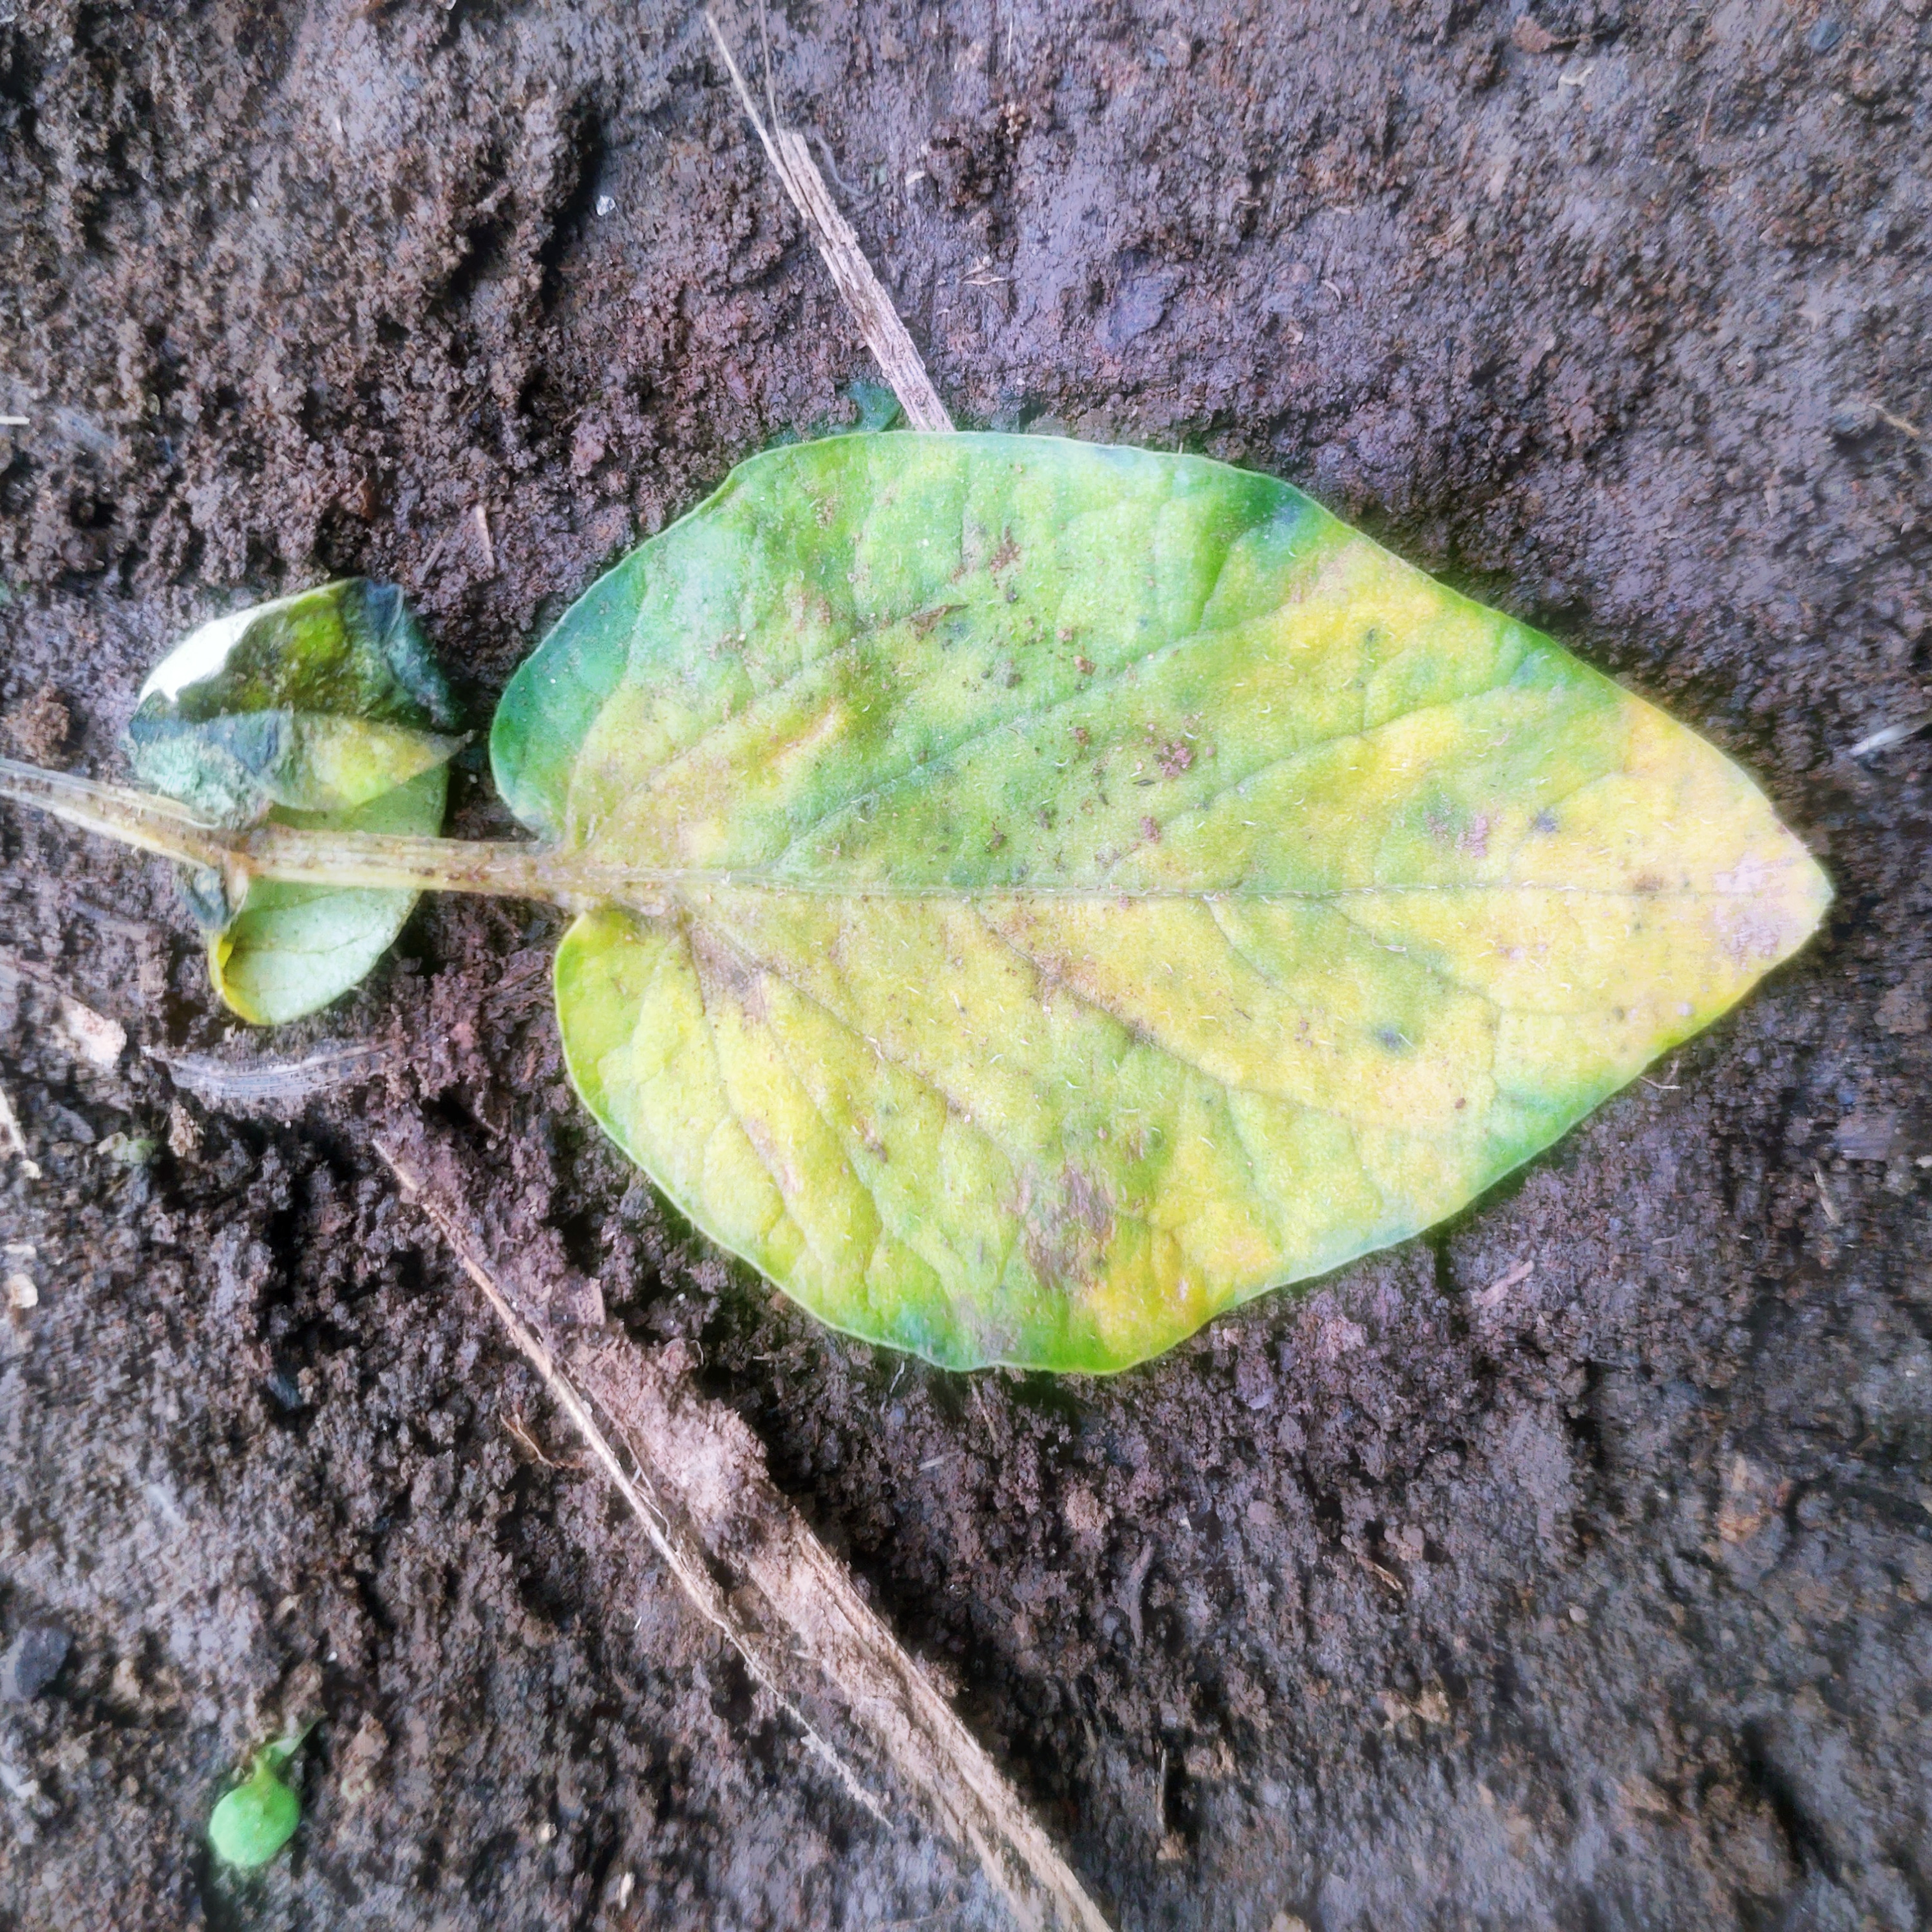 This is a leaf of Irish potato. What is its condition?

late blight
